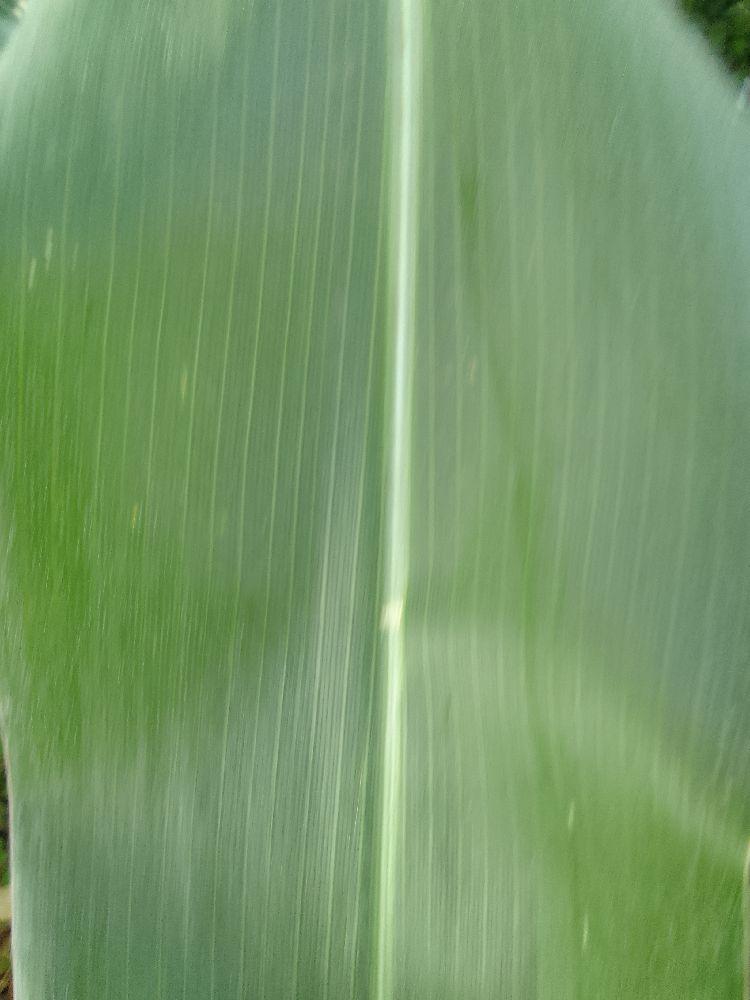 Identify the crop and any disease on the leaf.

maize, healthy
